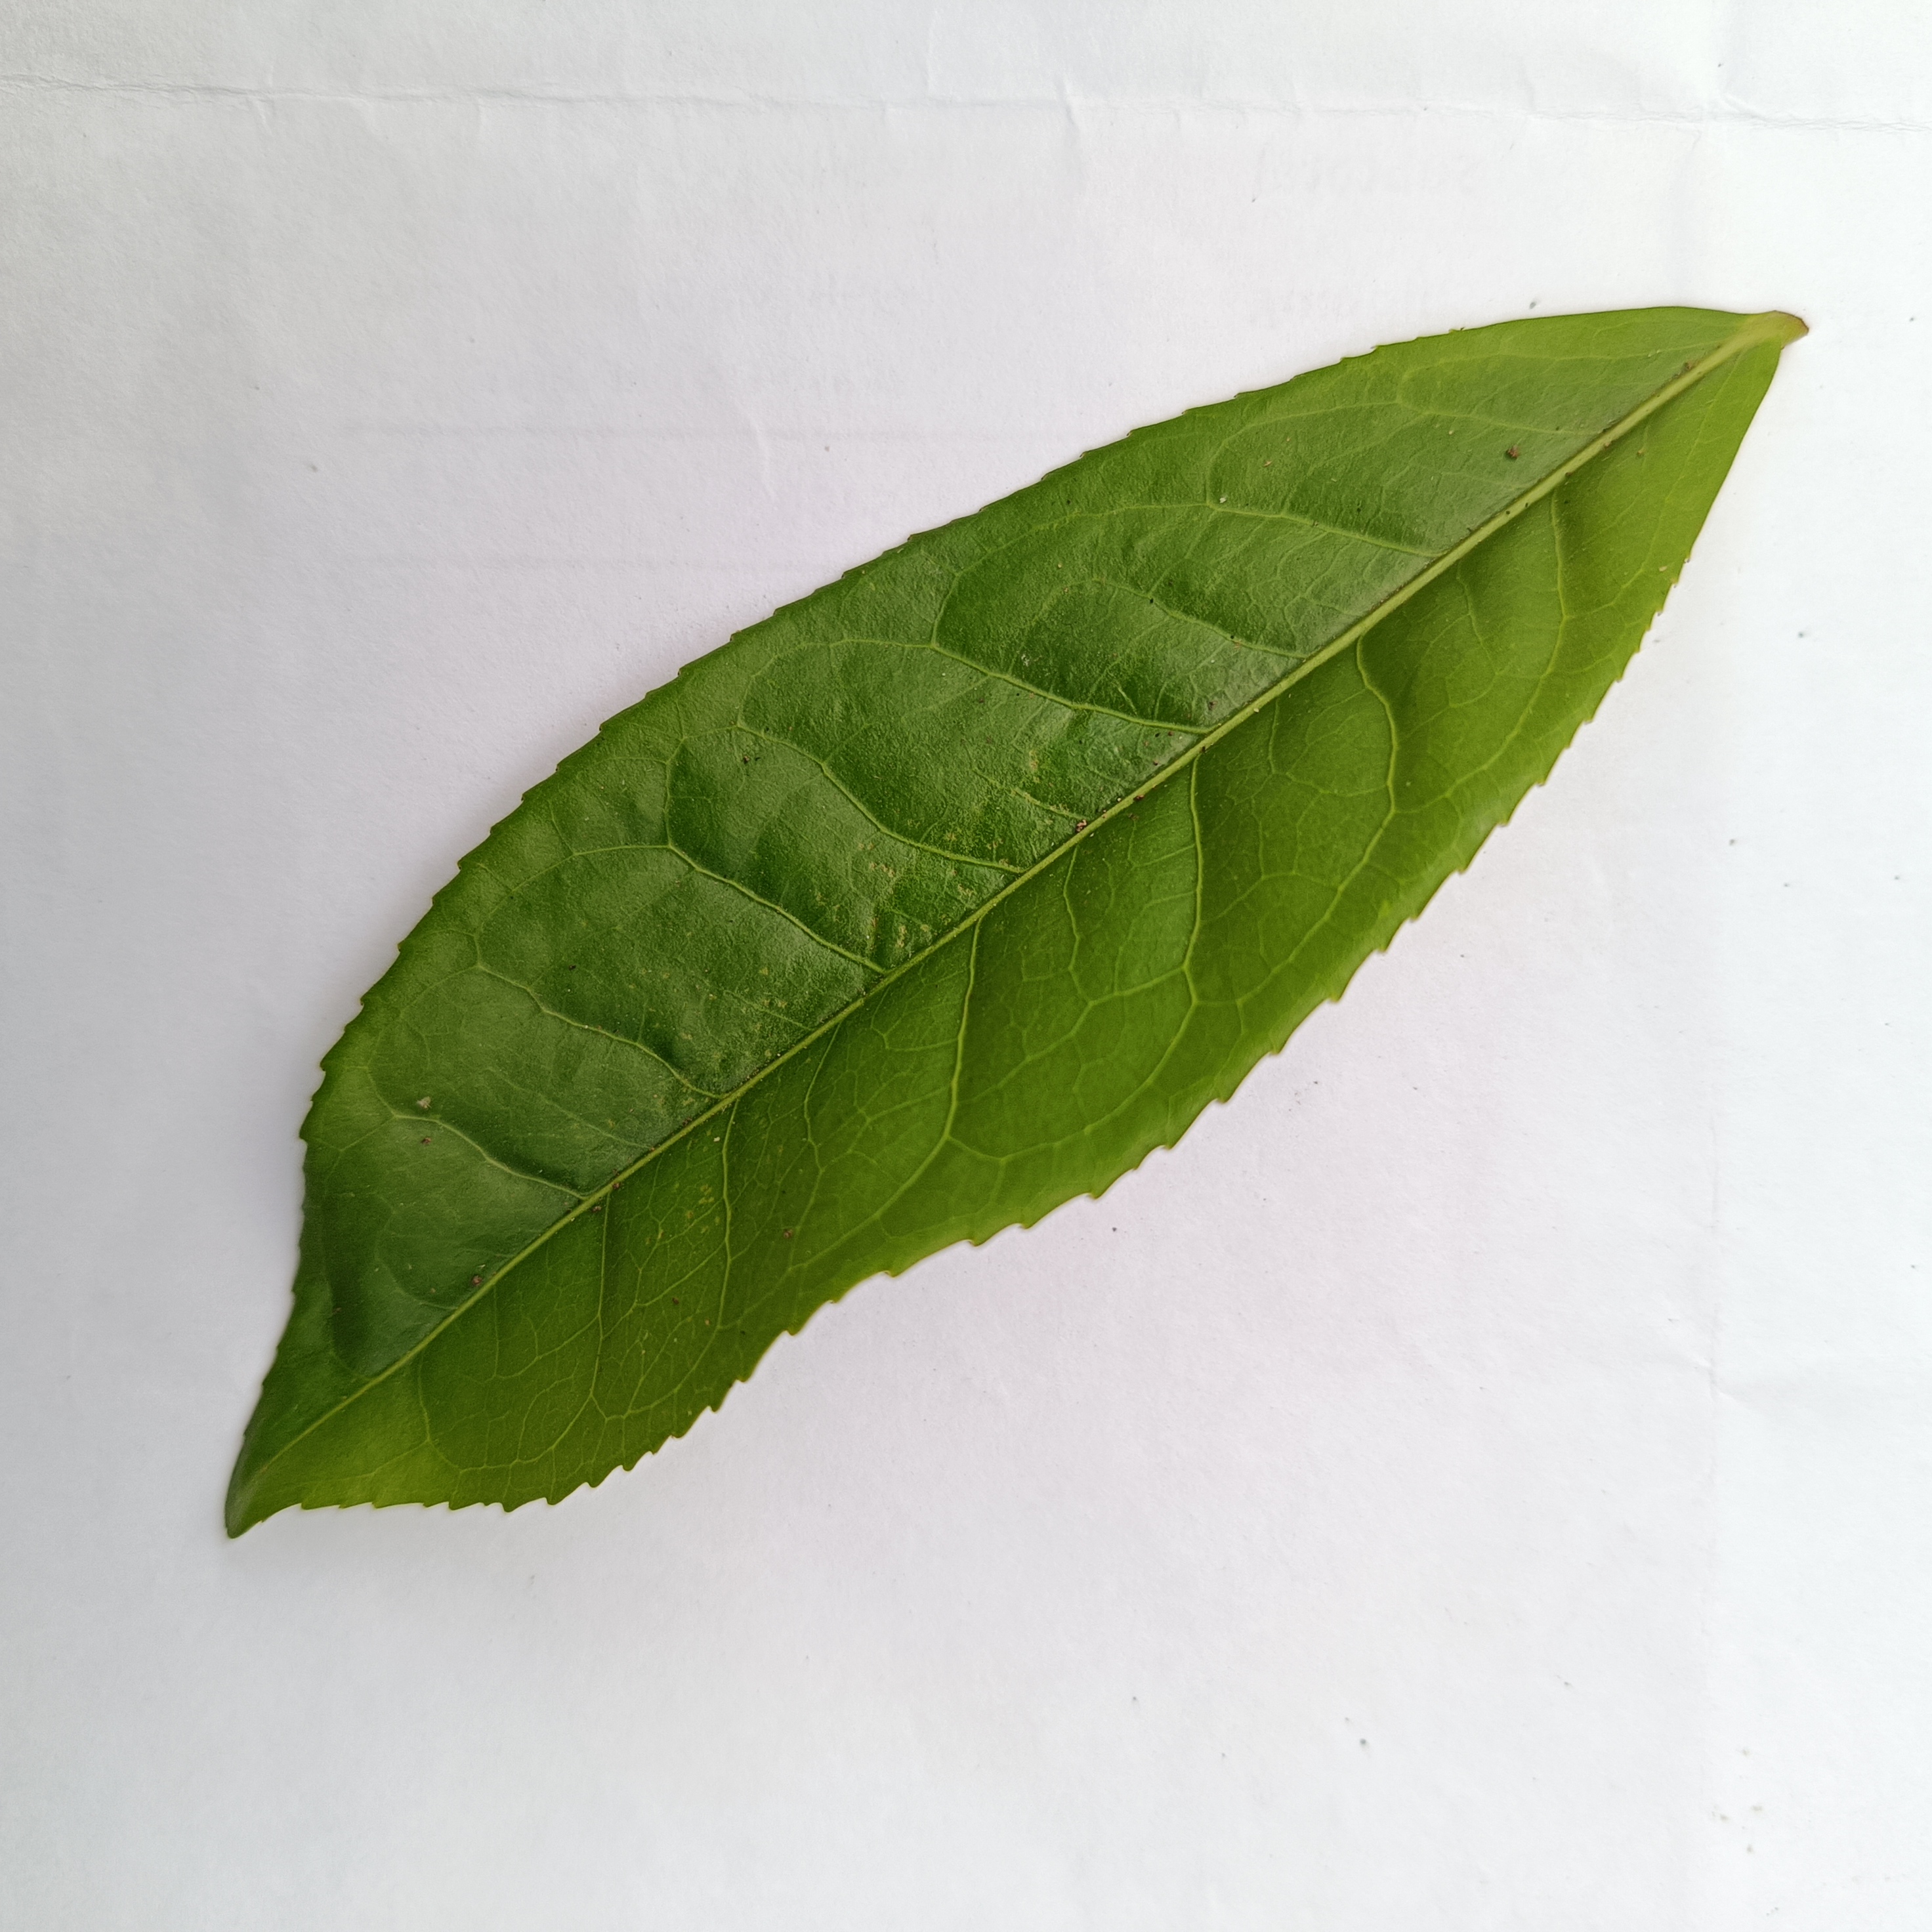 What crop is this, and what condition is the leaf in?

tea, healthy
